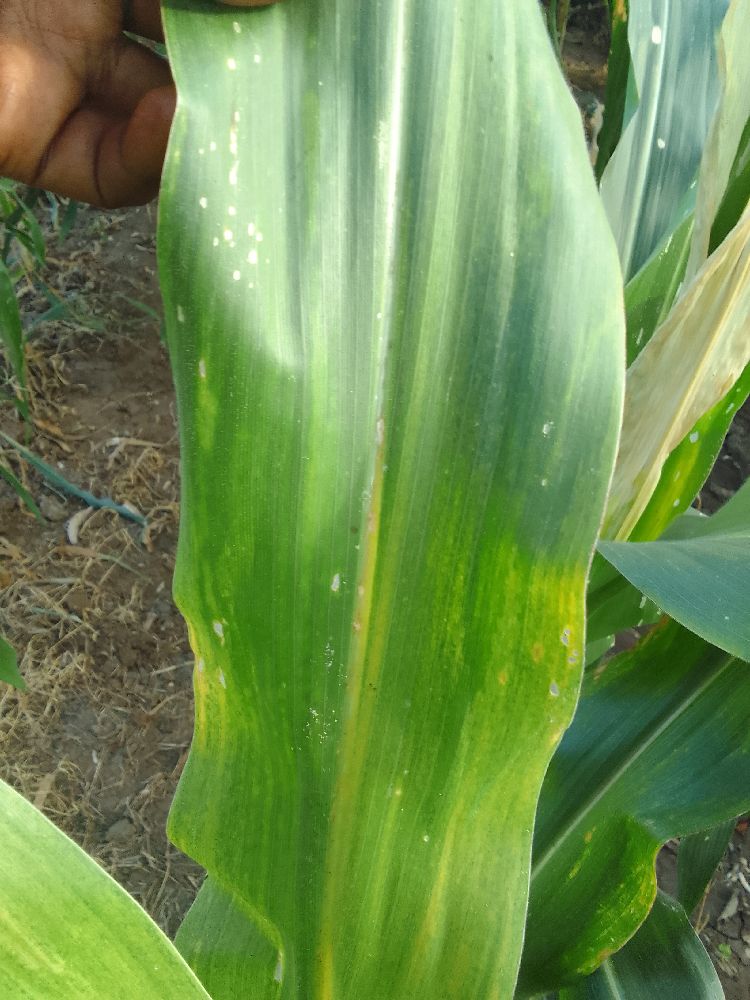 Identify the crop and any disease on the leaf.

maize, maize lethal necrosis
